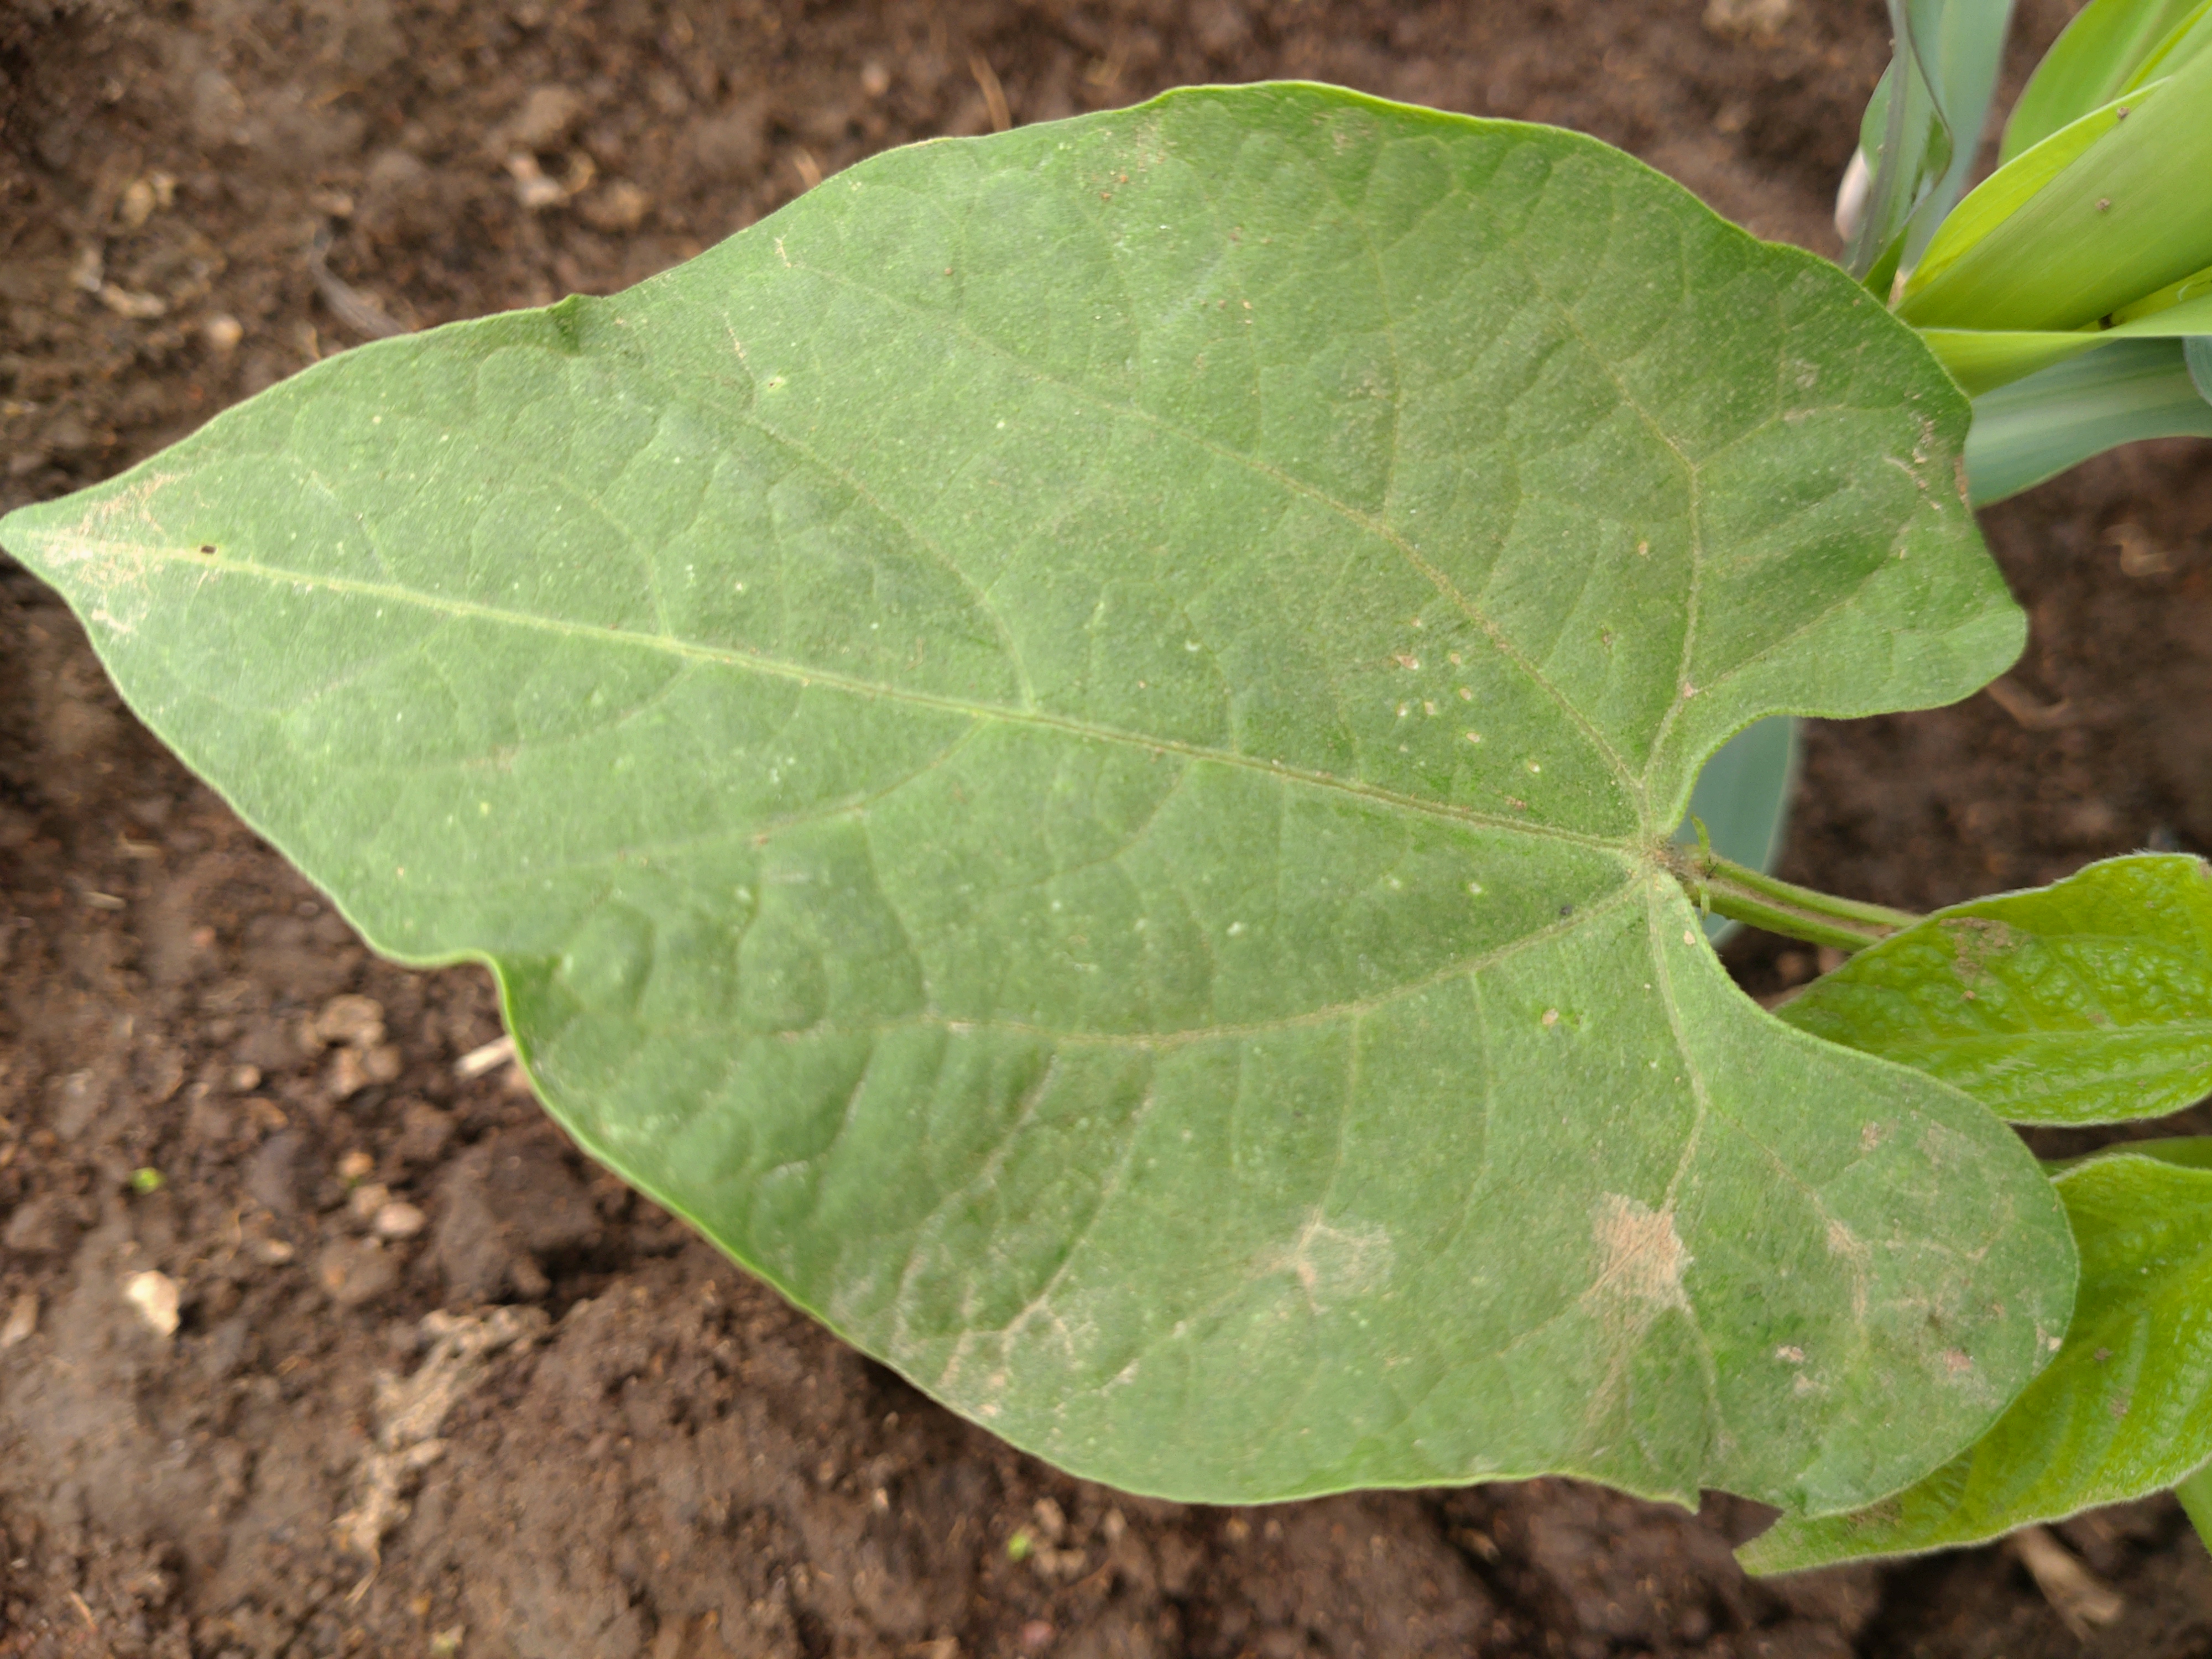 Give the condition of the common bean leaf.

healthy
